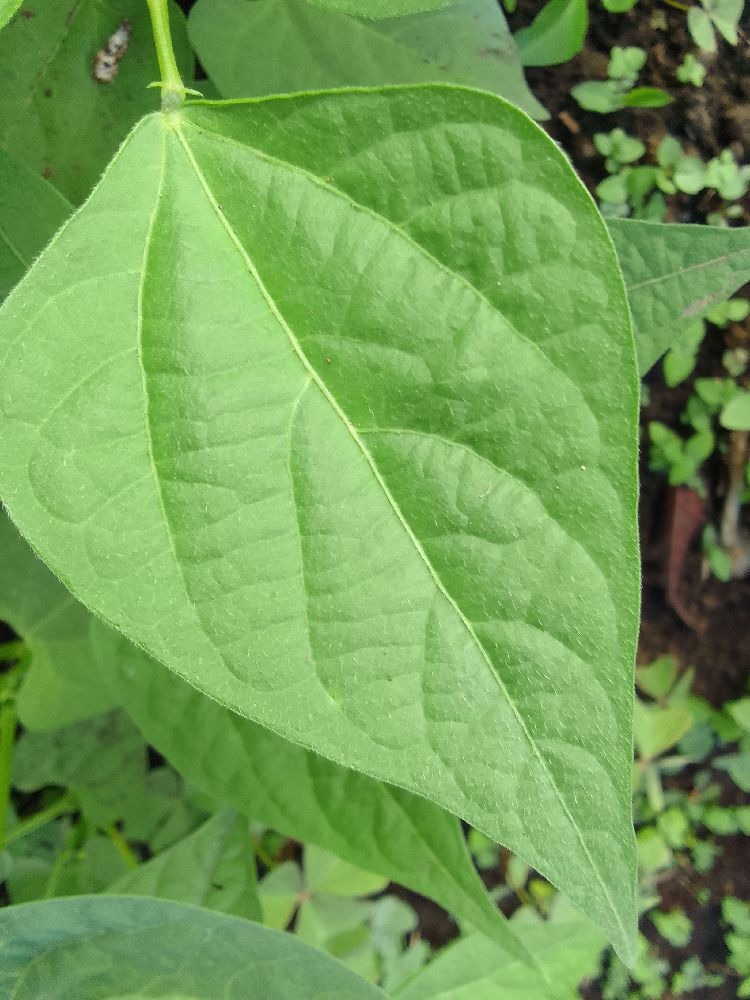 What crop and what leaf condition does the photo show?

common bean, healthy
